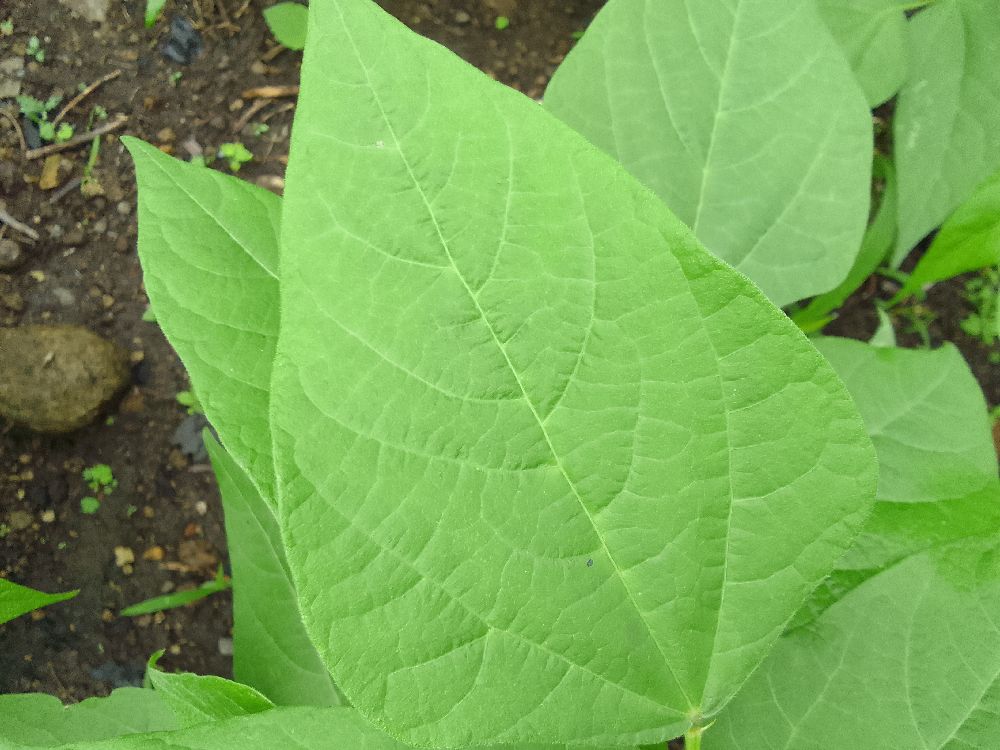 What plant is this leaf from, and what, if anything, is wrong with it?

common bean, healthy
